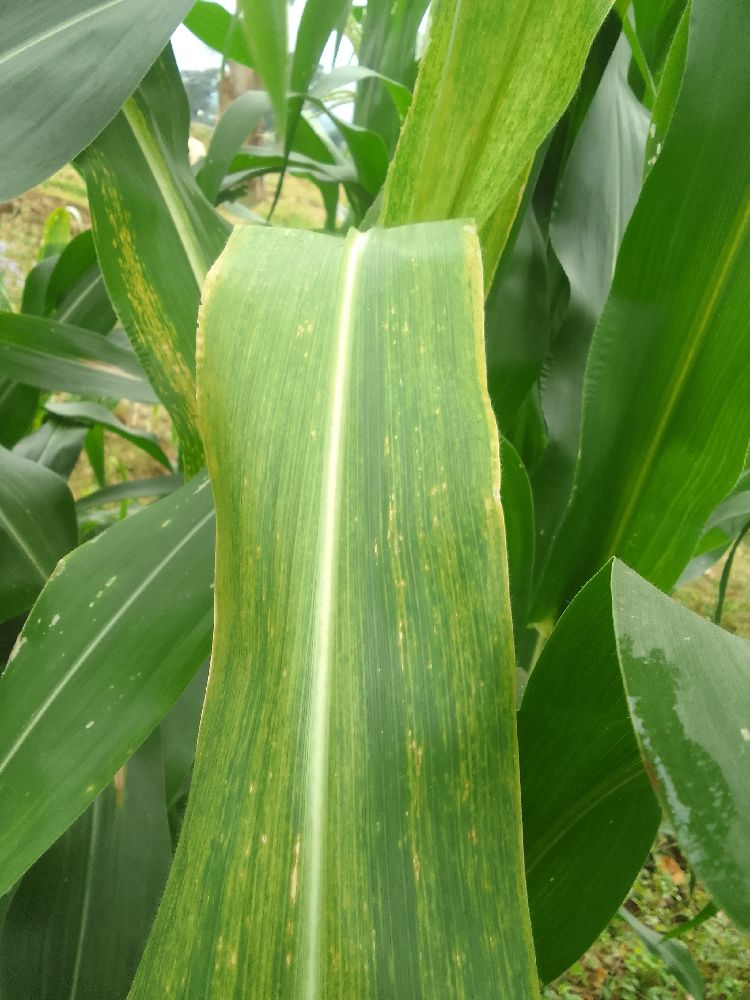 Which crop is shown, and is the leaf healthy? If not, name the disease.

maize, maize lethal necrosis
